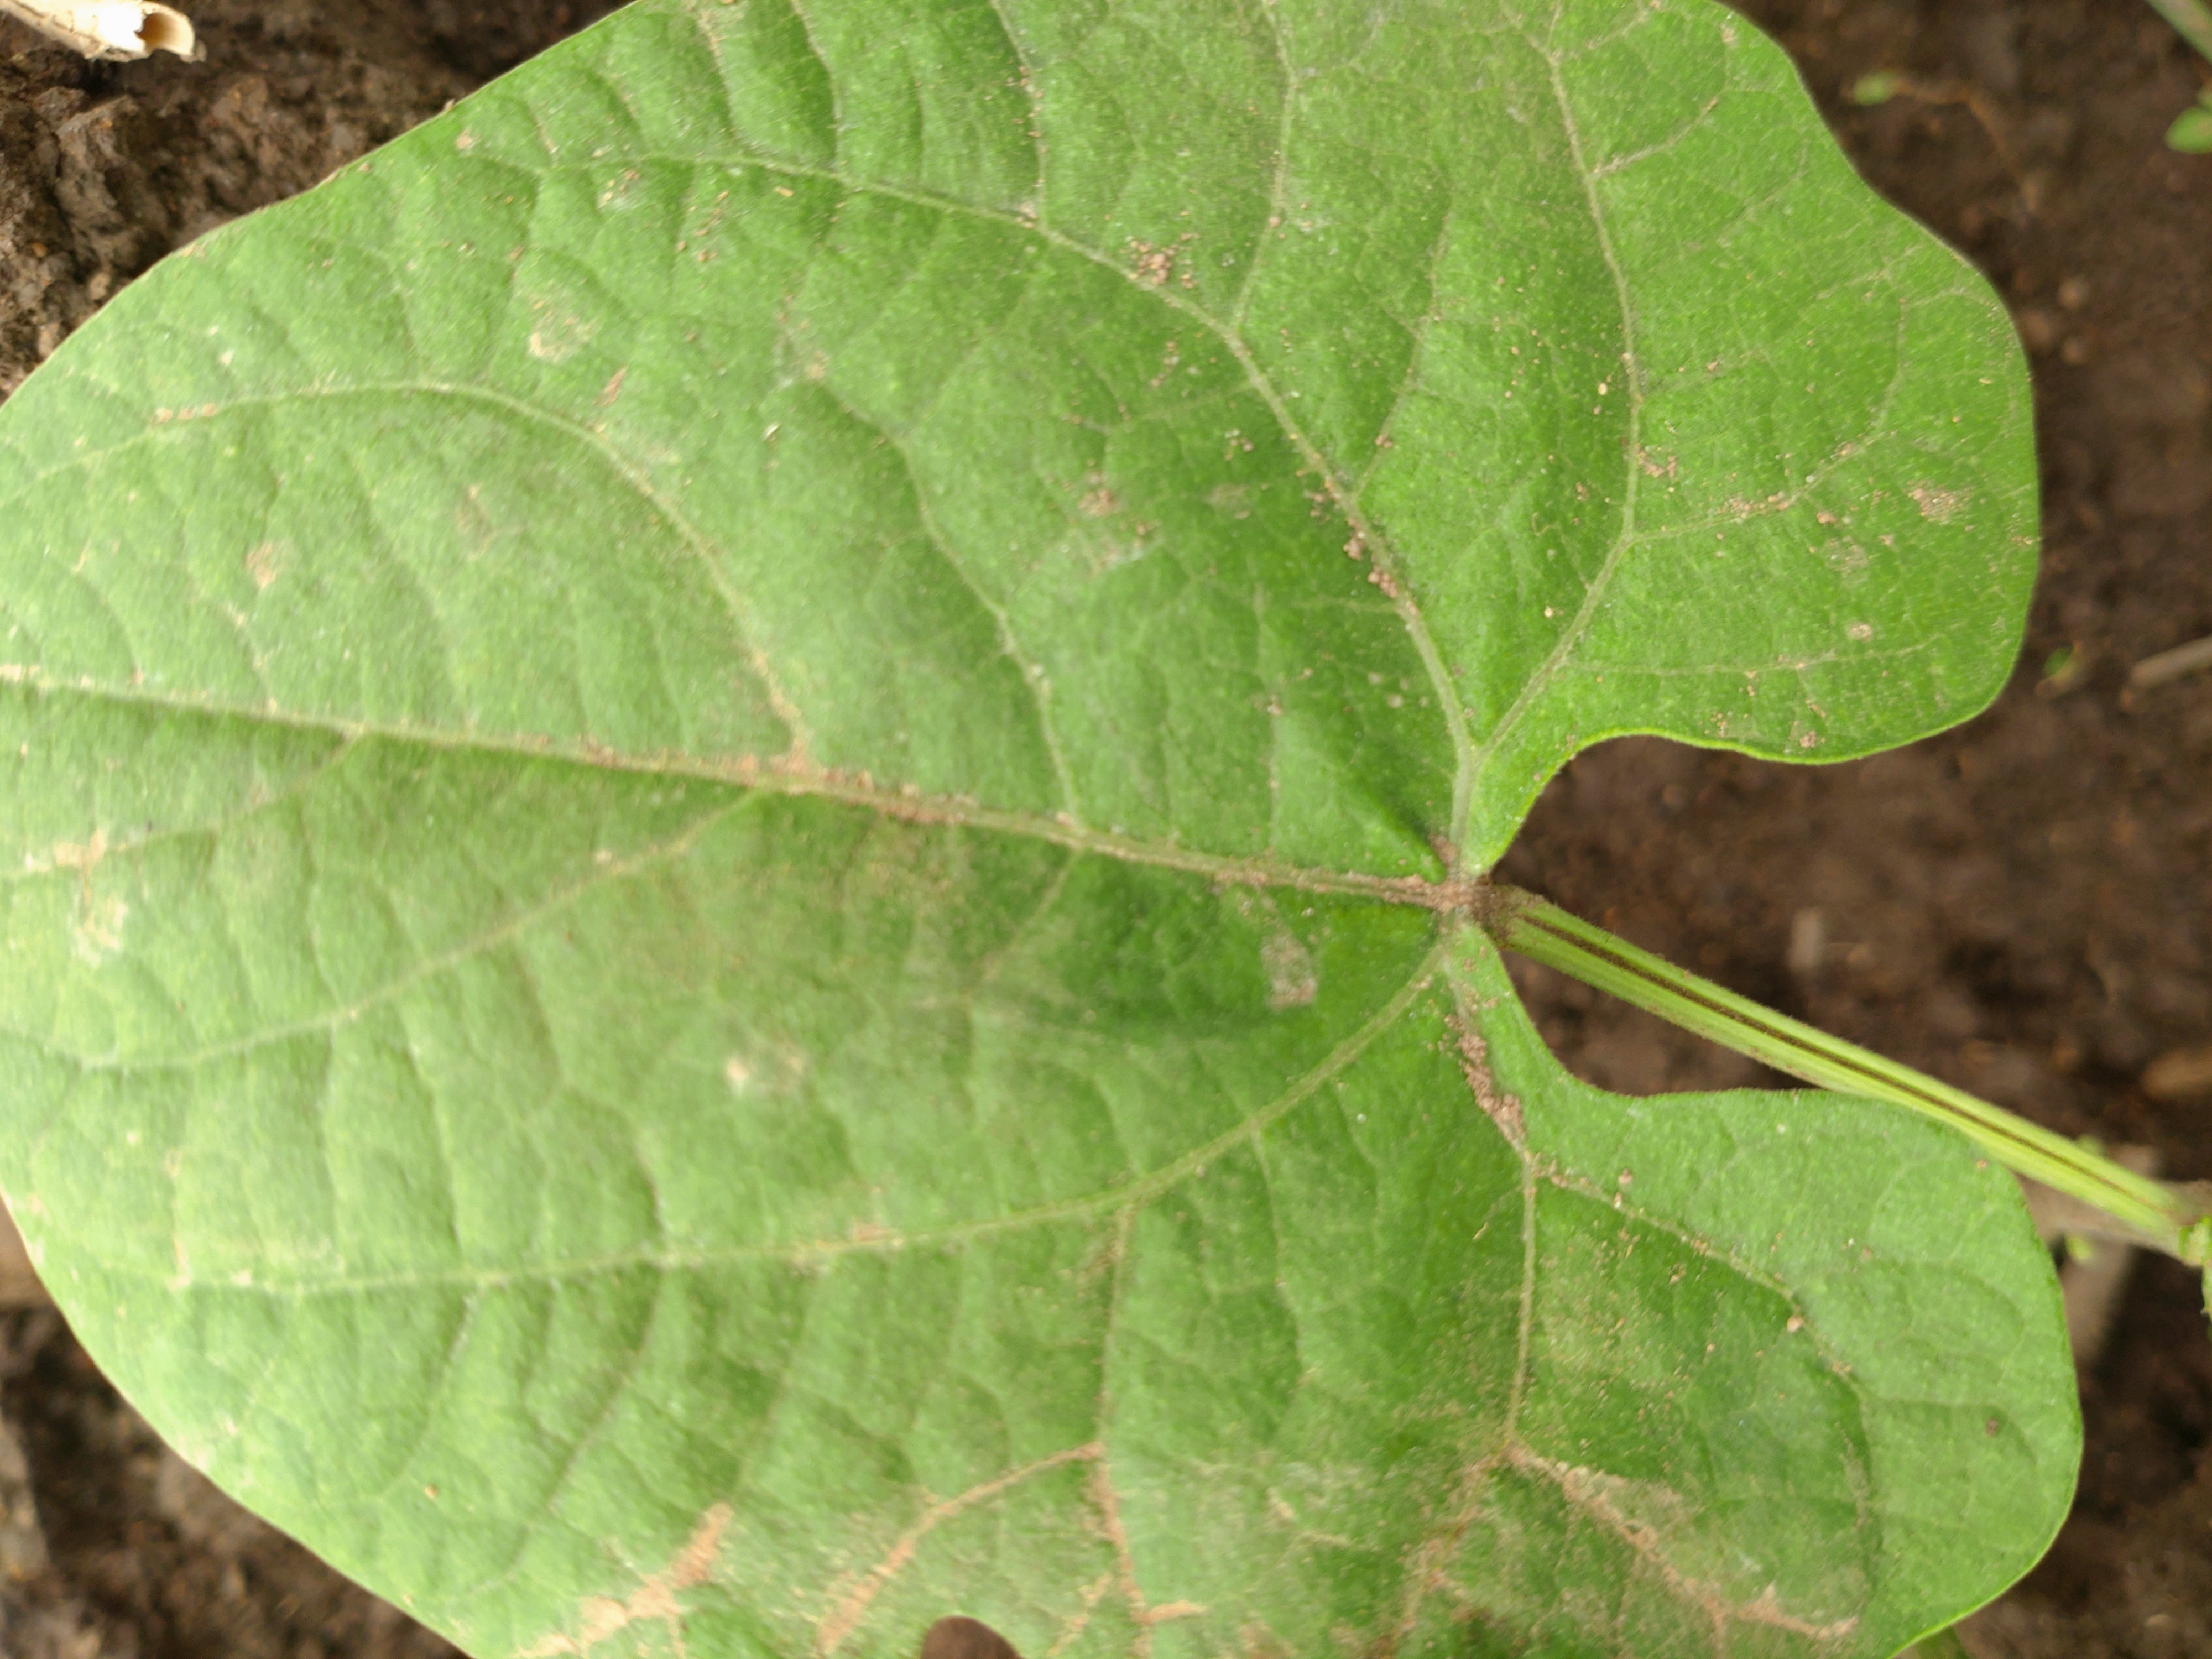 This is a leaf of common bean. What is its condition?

healthy
